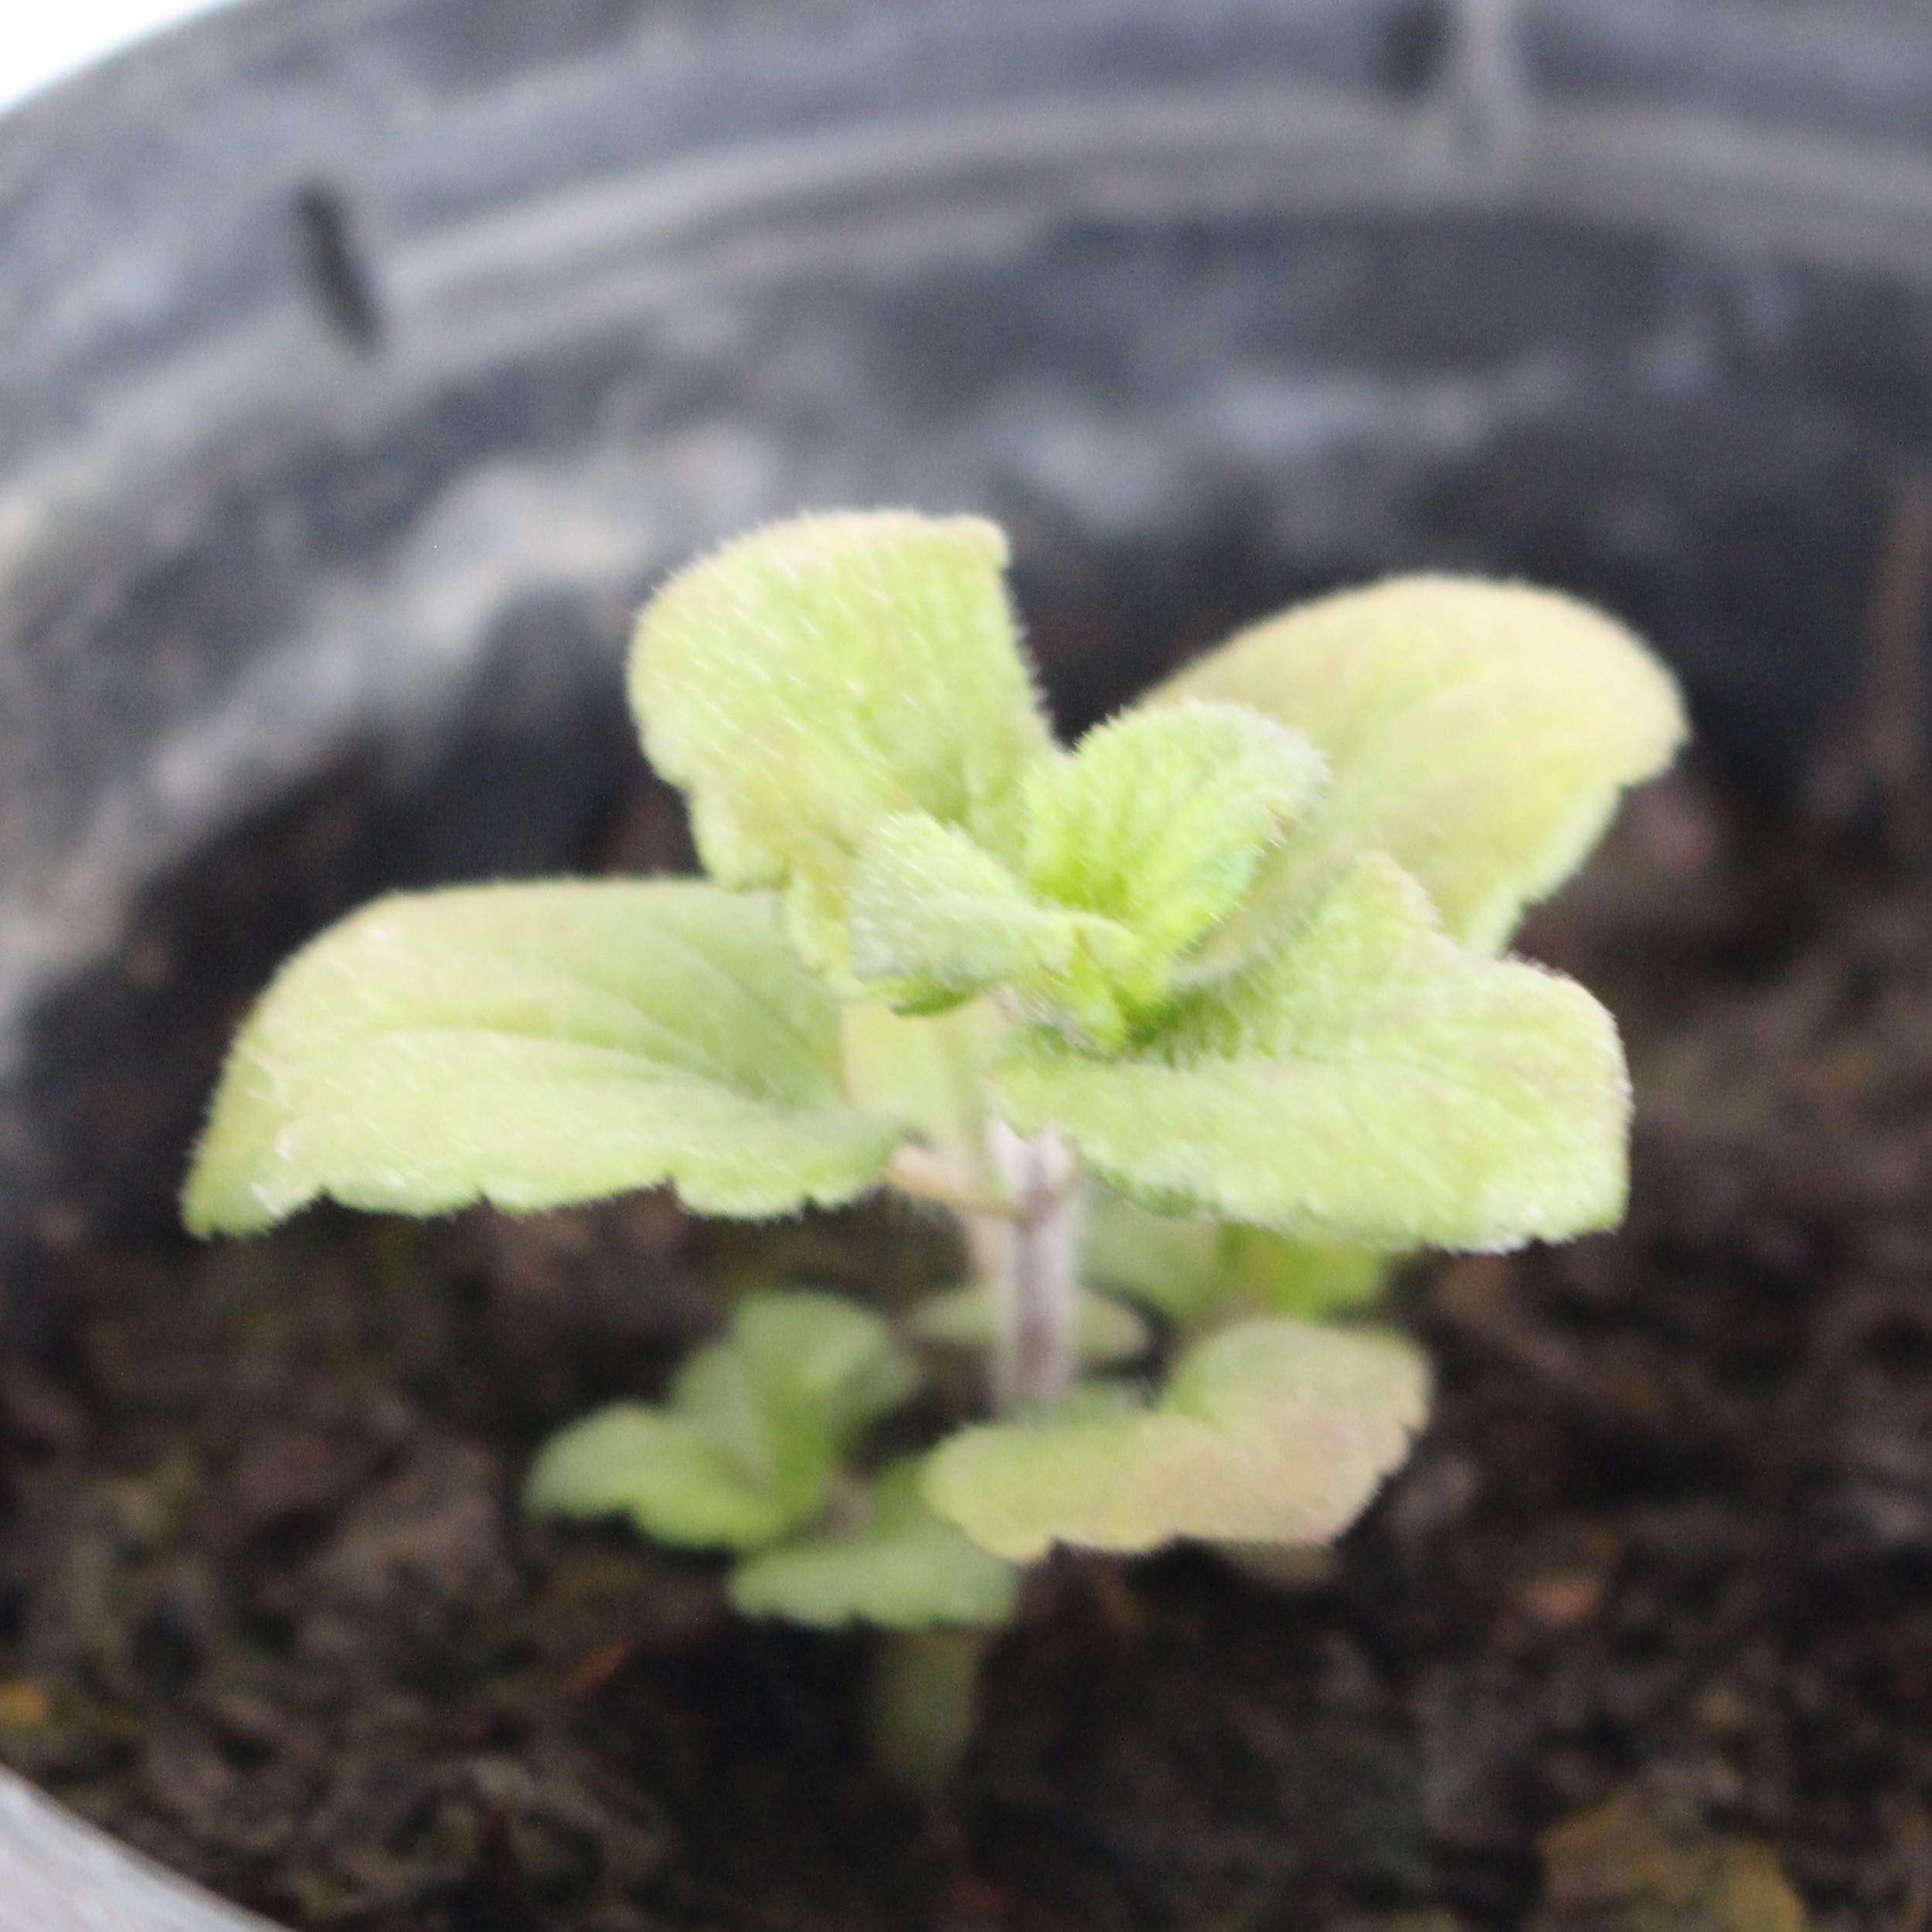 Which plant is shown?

Veronica persica
